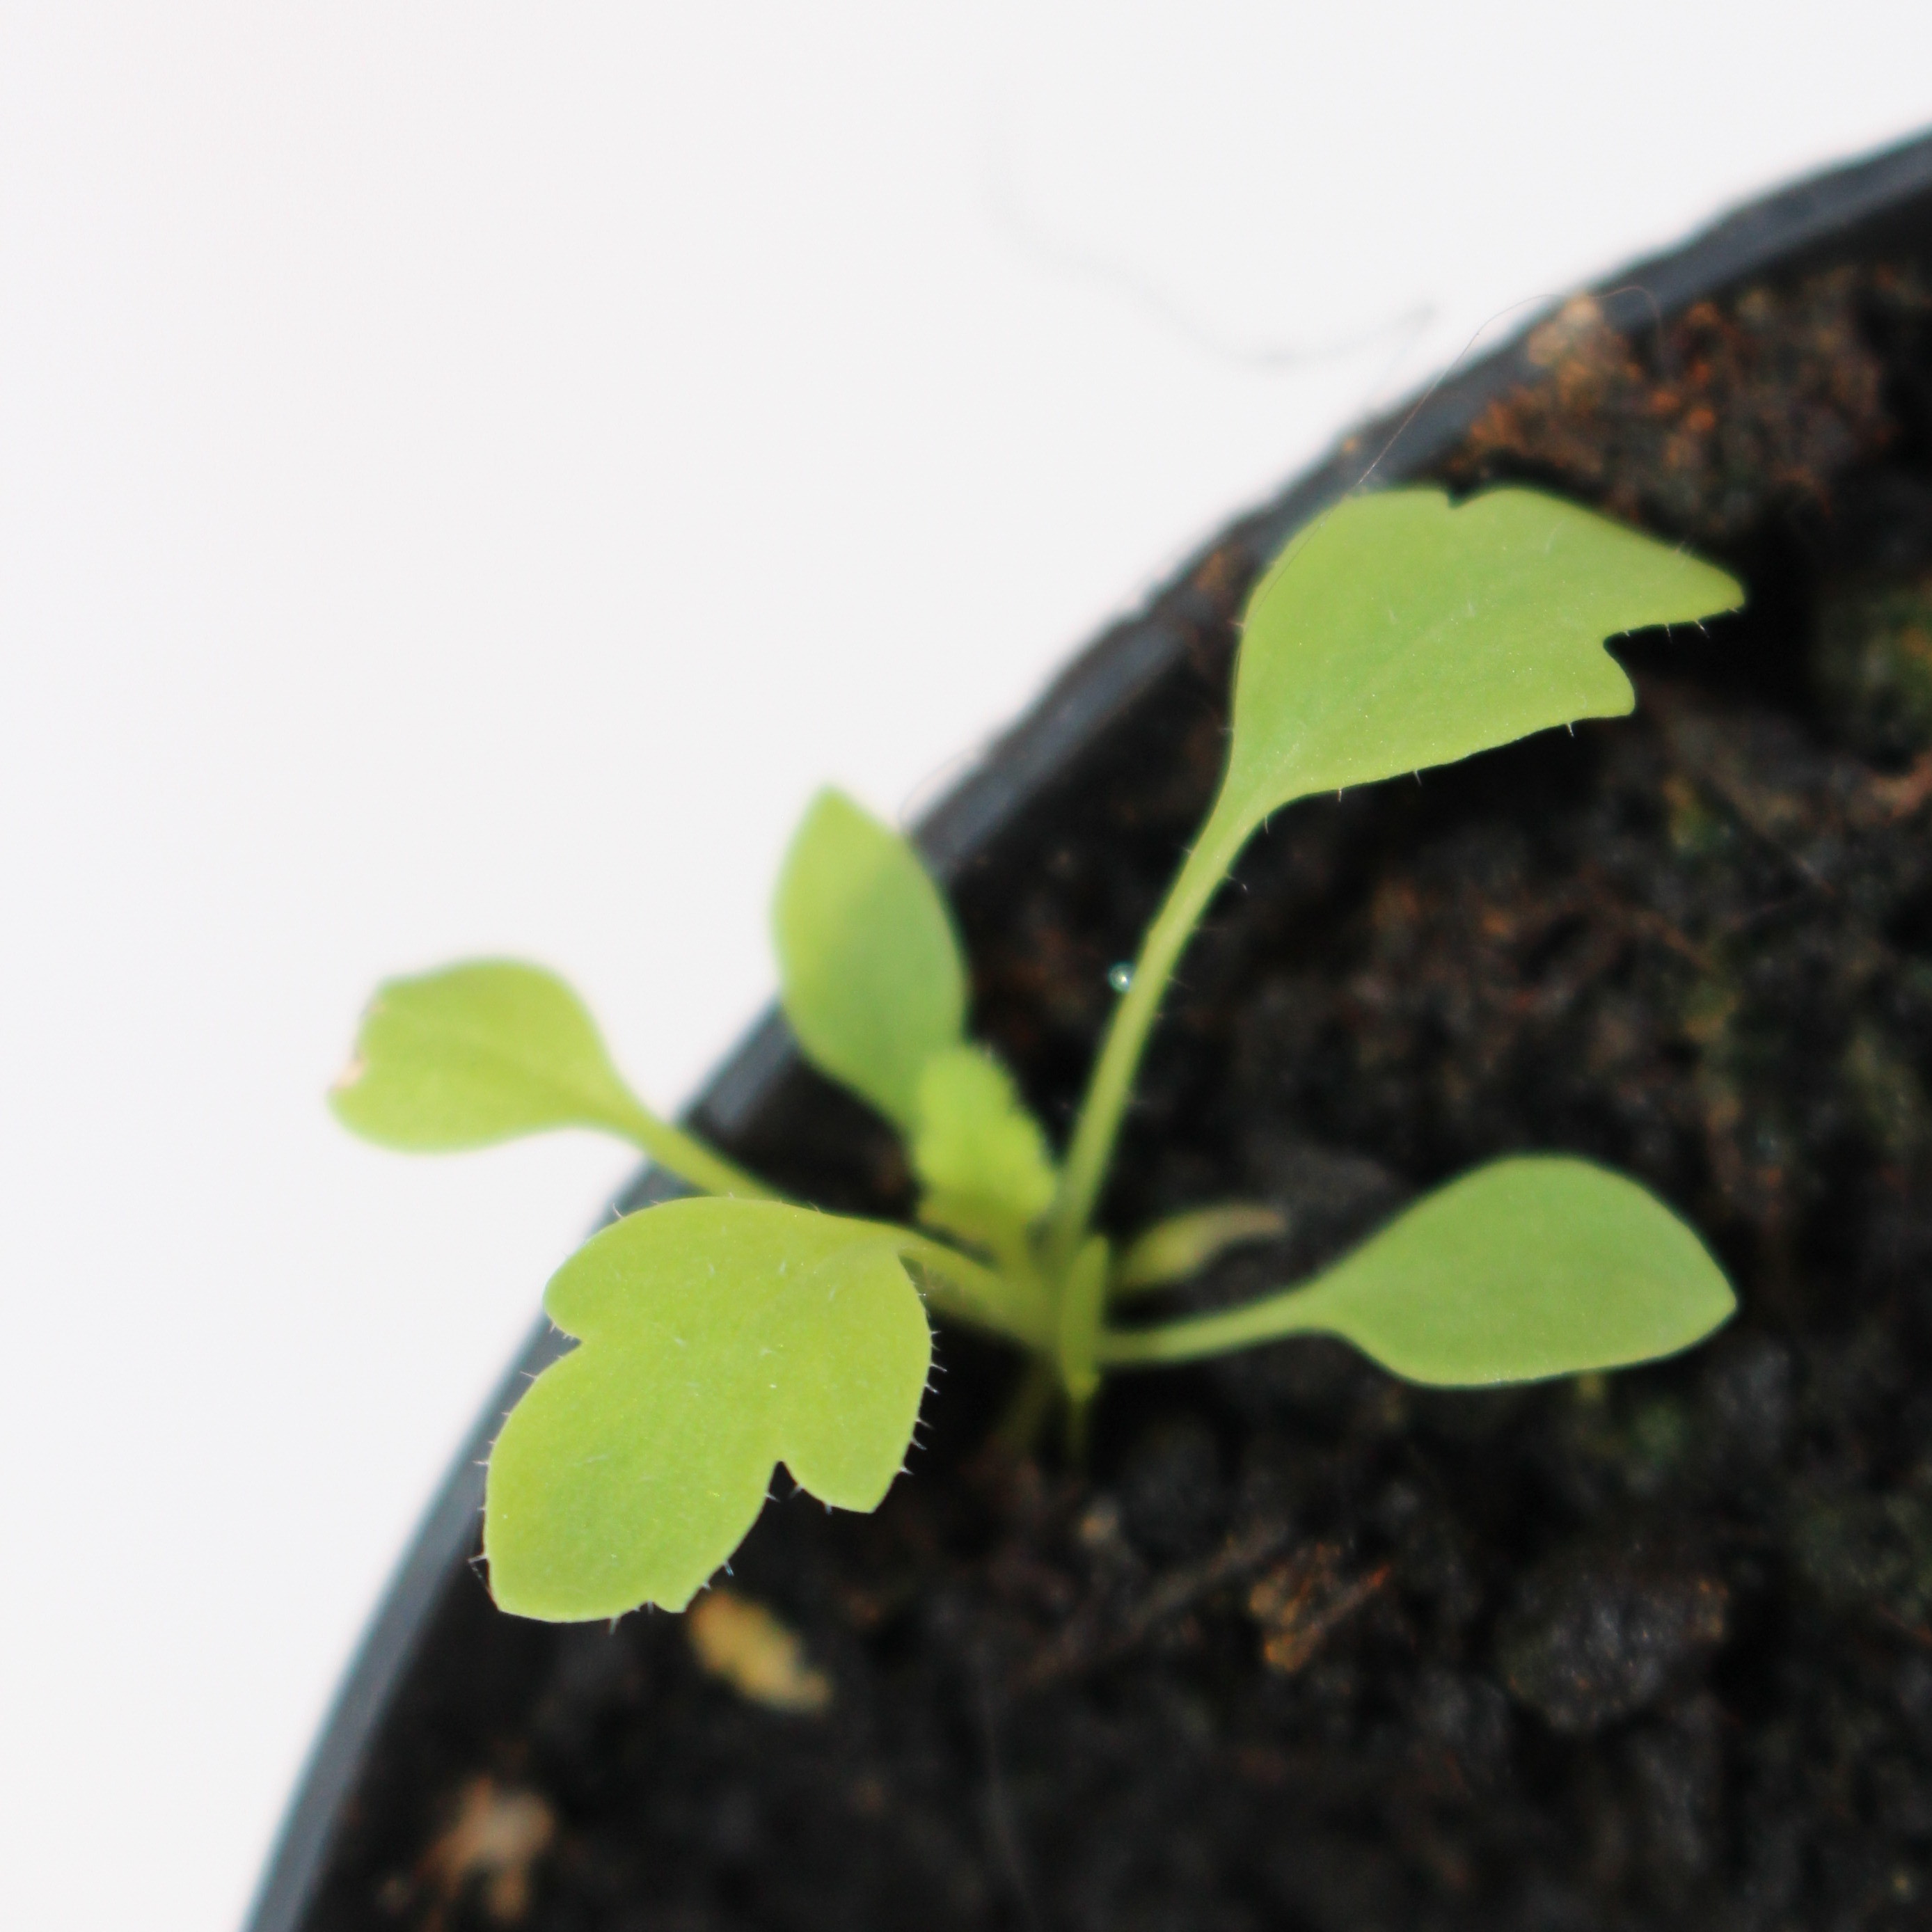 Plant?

Papaver rhoeas
